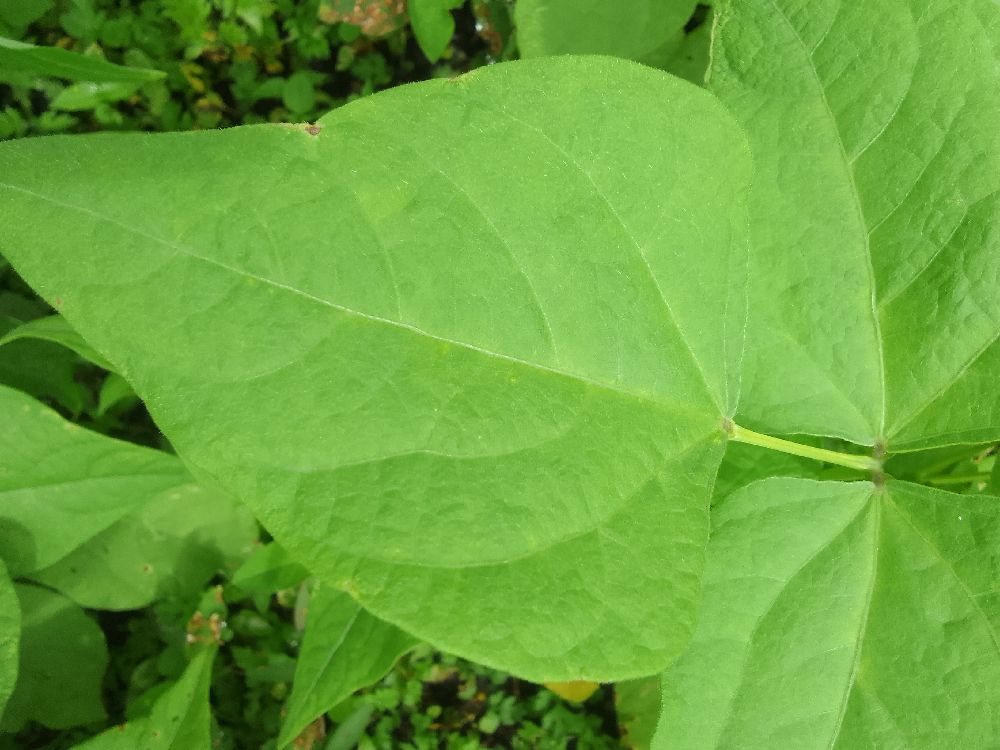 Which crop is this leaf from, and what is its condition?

common bean, healthy
